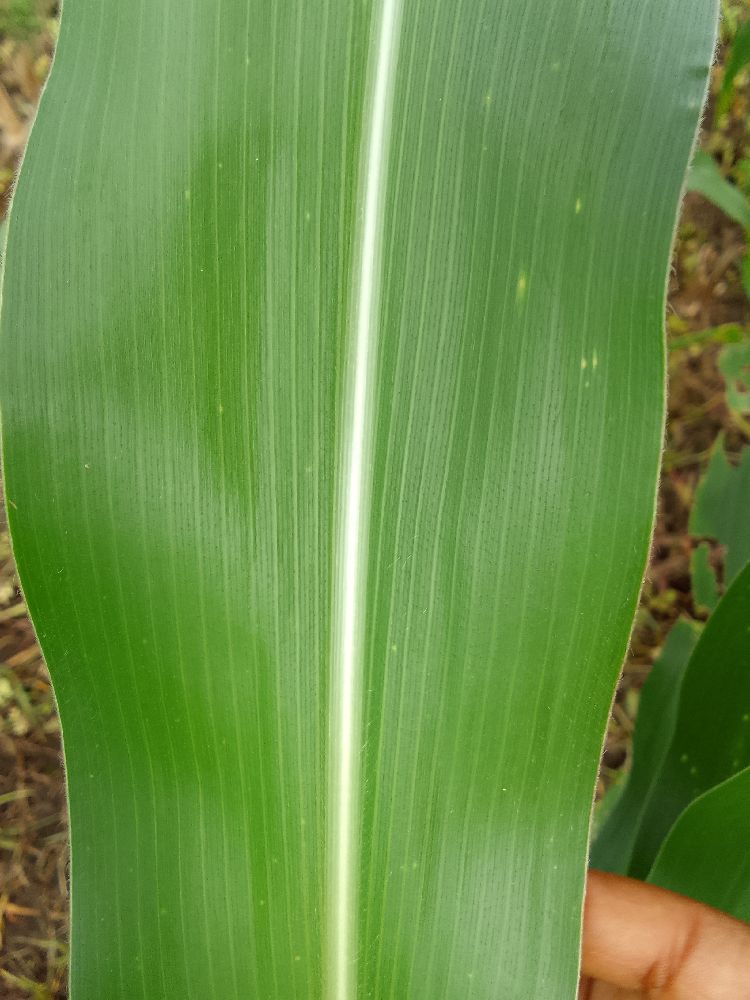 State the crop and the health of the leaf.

maize, healthy
